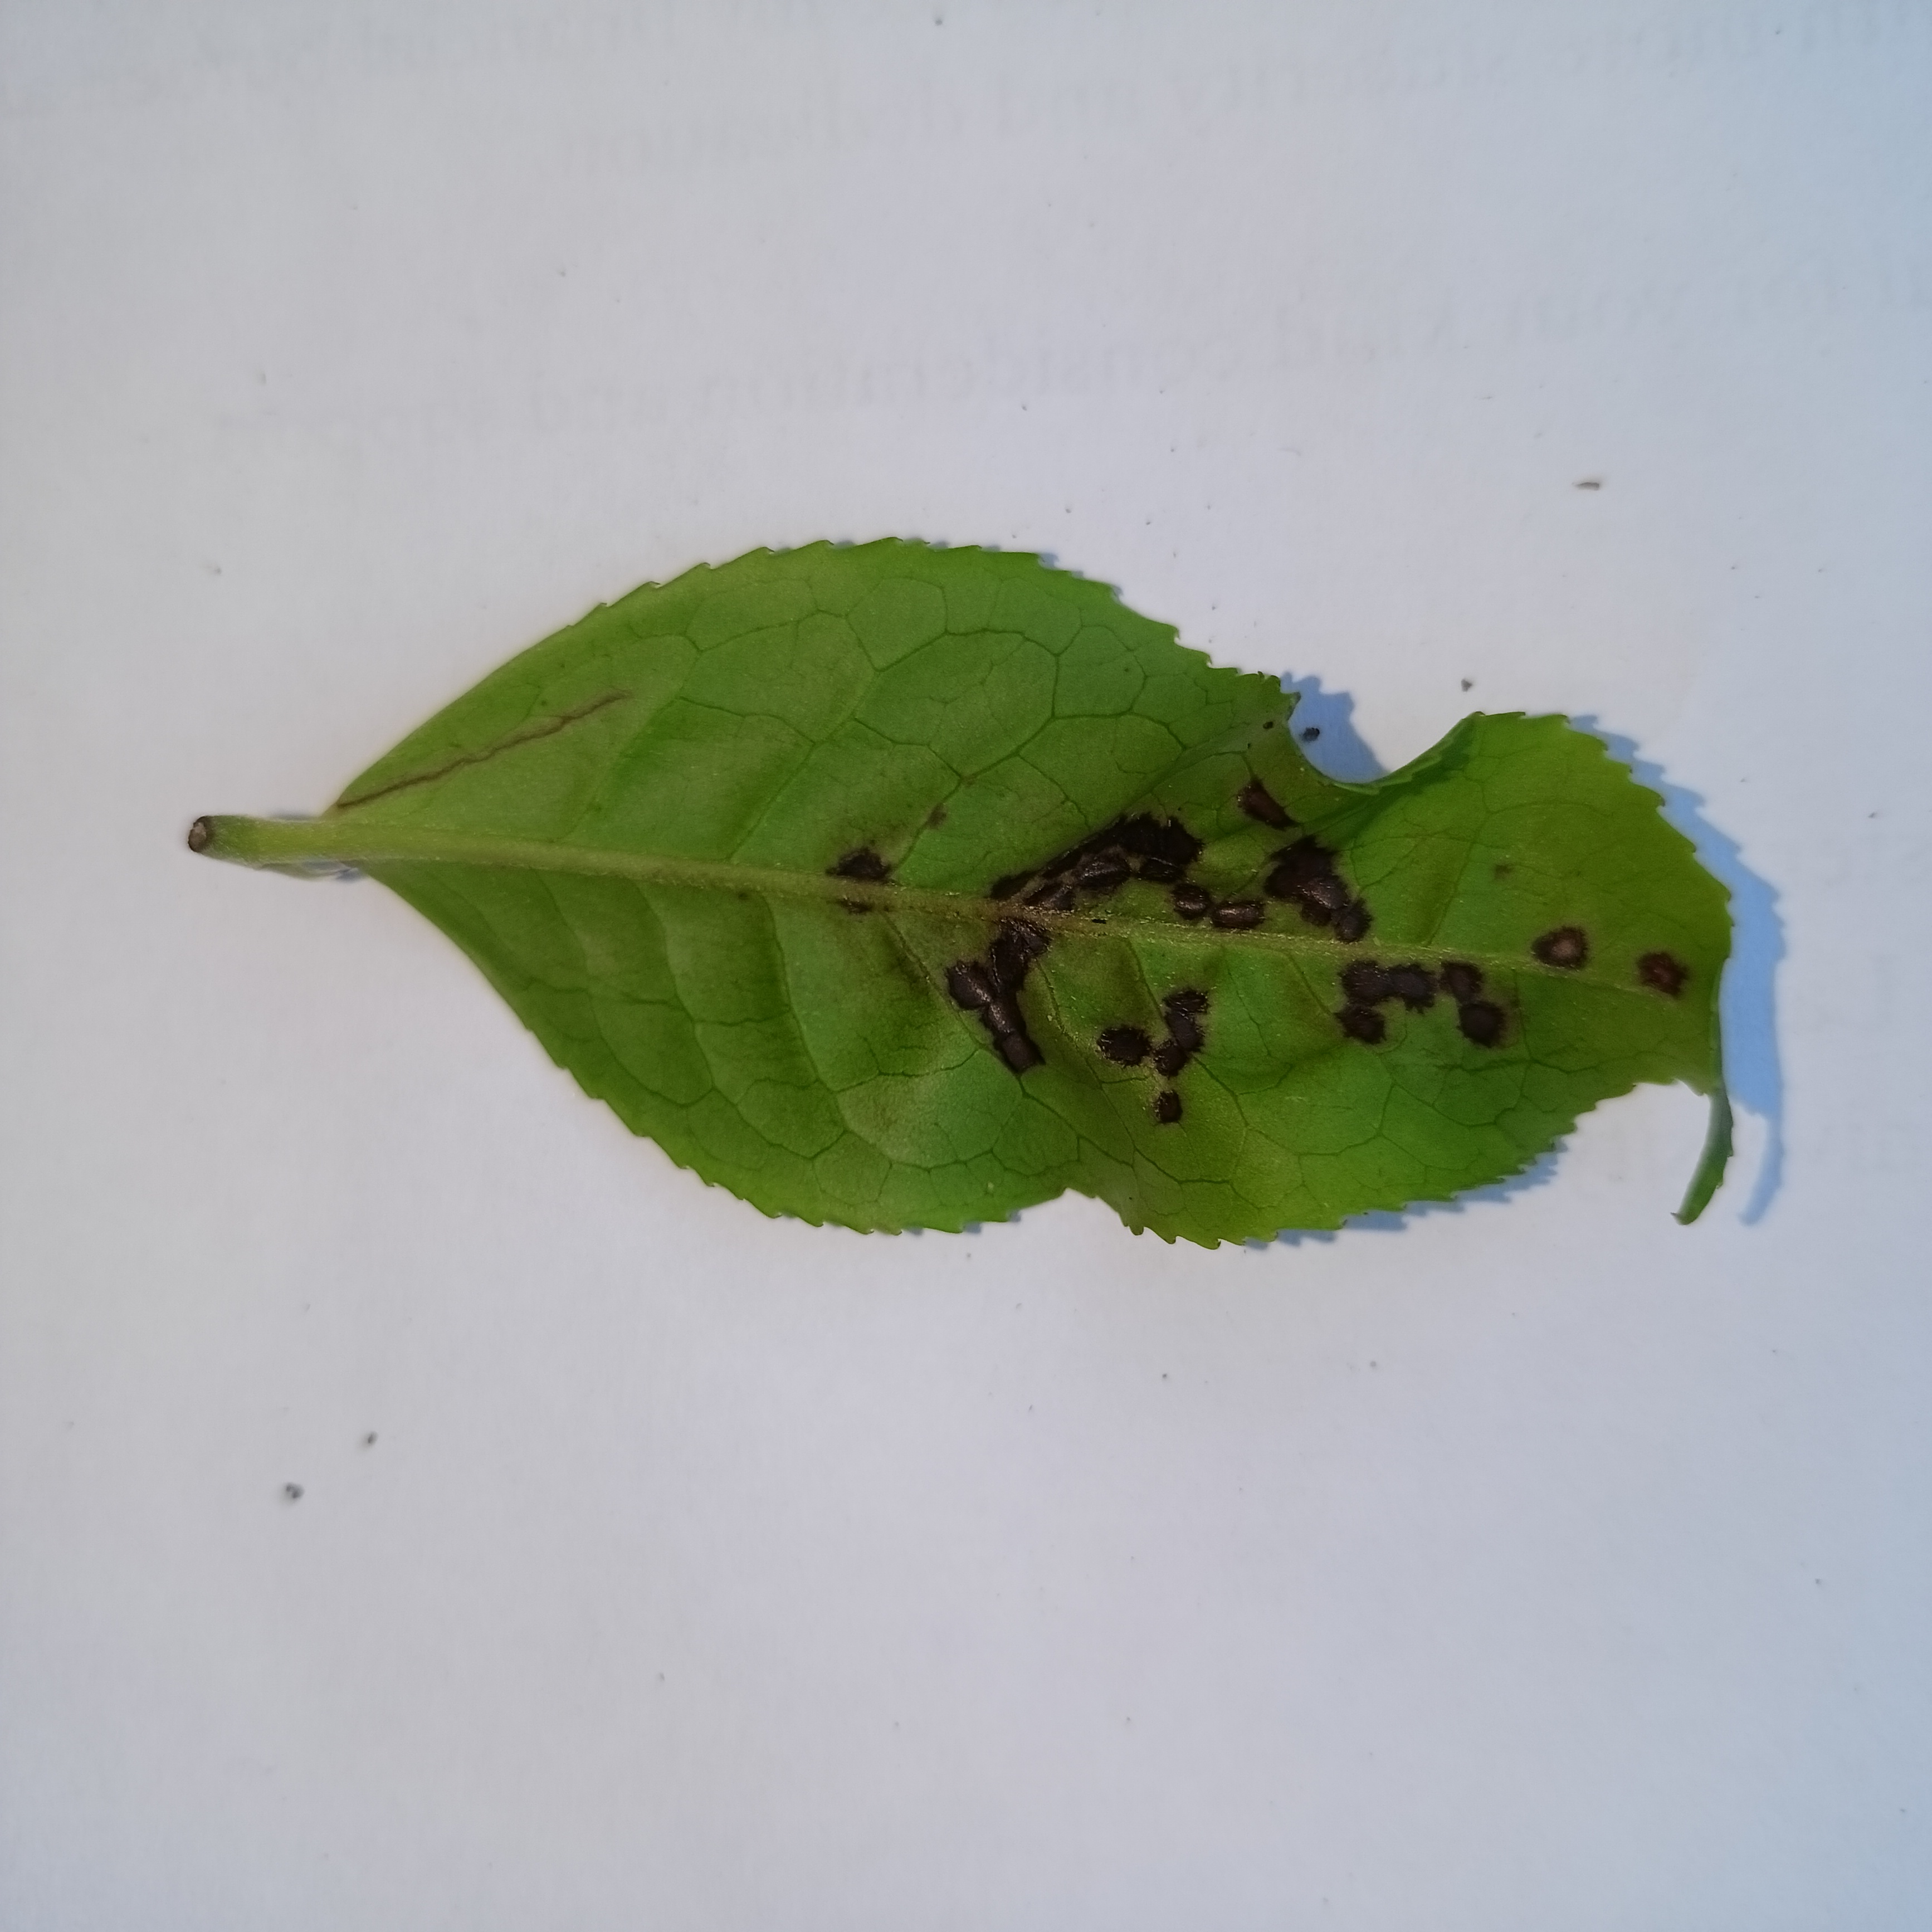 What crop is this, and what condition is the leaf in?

tea, helopeltis
